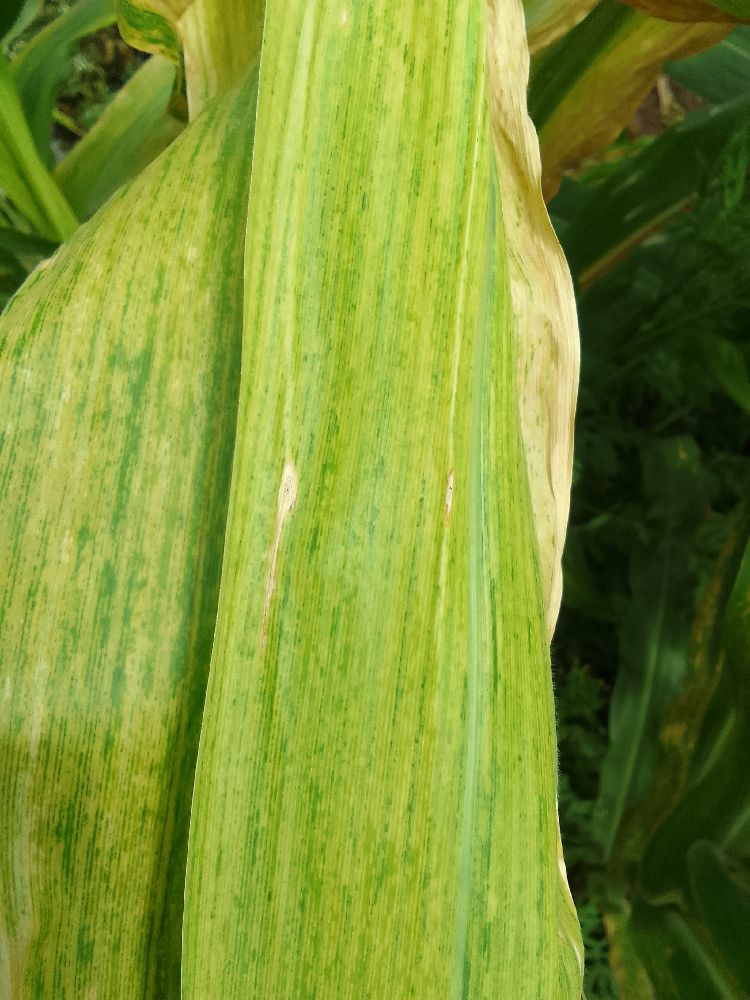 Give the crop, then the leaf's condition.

maize, maize lethal necrosis
